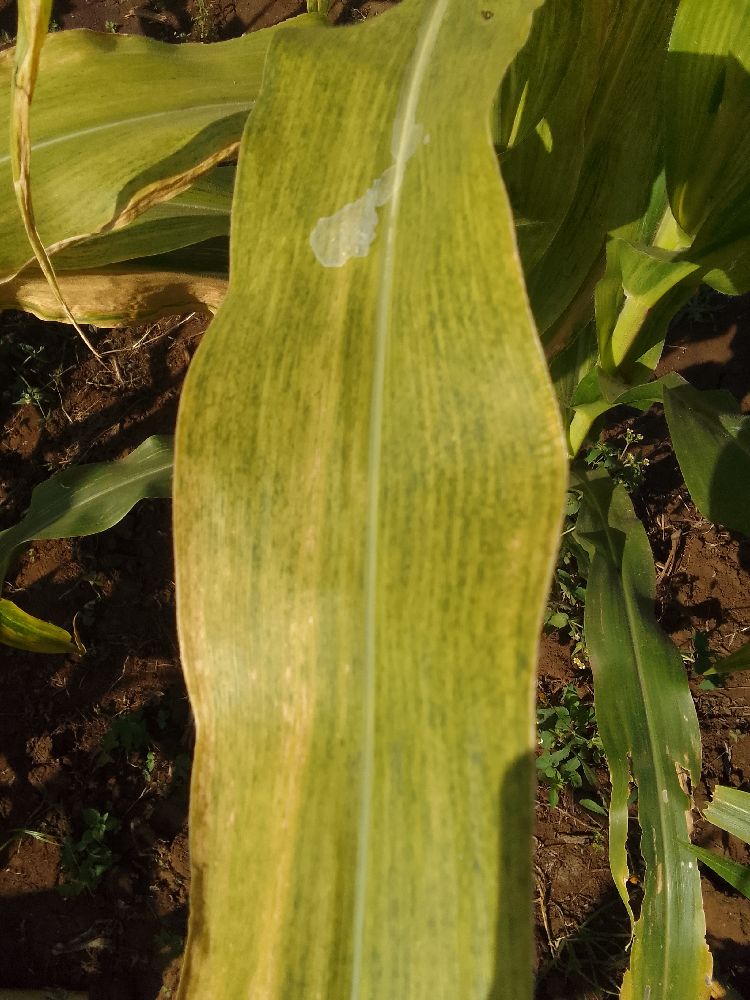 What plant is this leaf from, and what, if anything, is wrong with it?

maize, maize lethal necrosis
